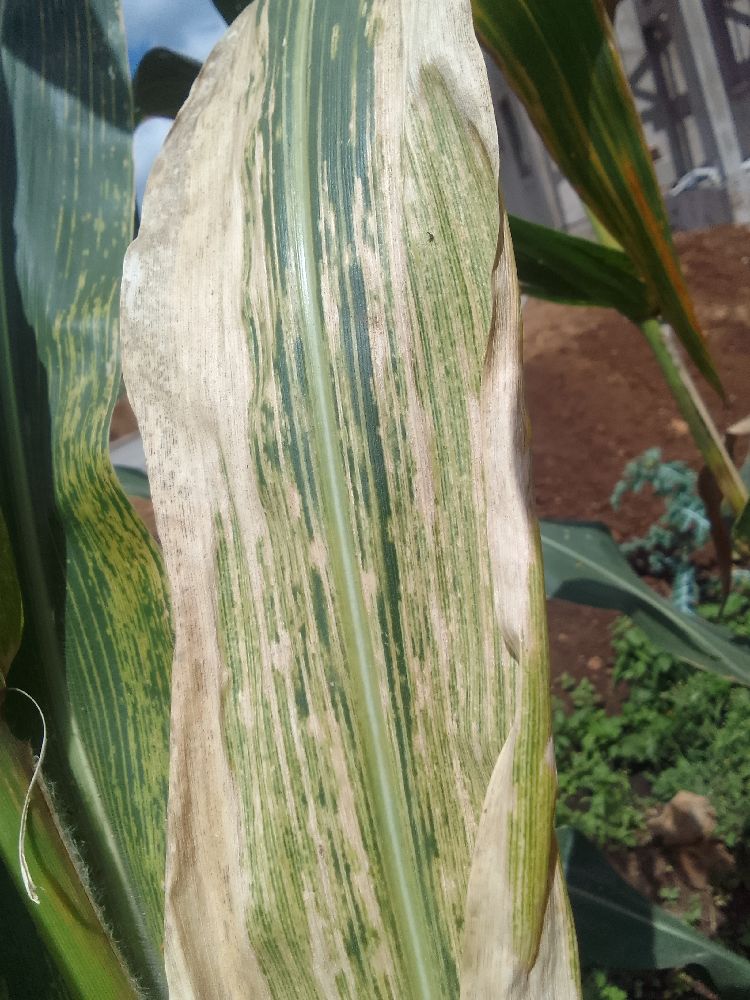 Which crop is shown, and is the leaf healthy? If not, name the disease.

maize, maize lethal necrosis
